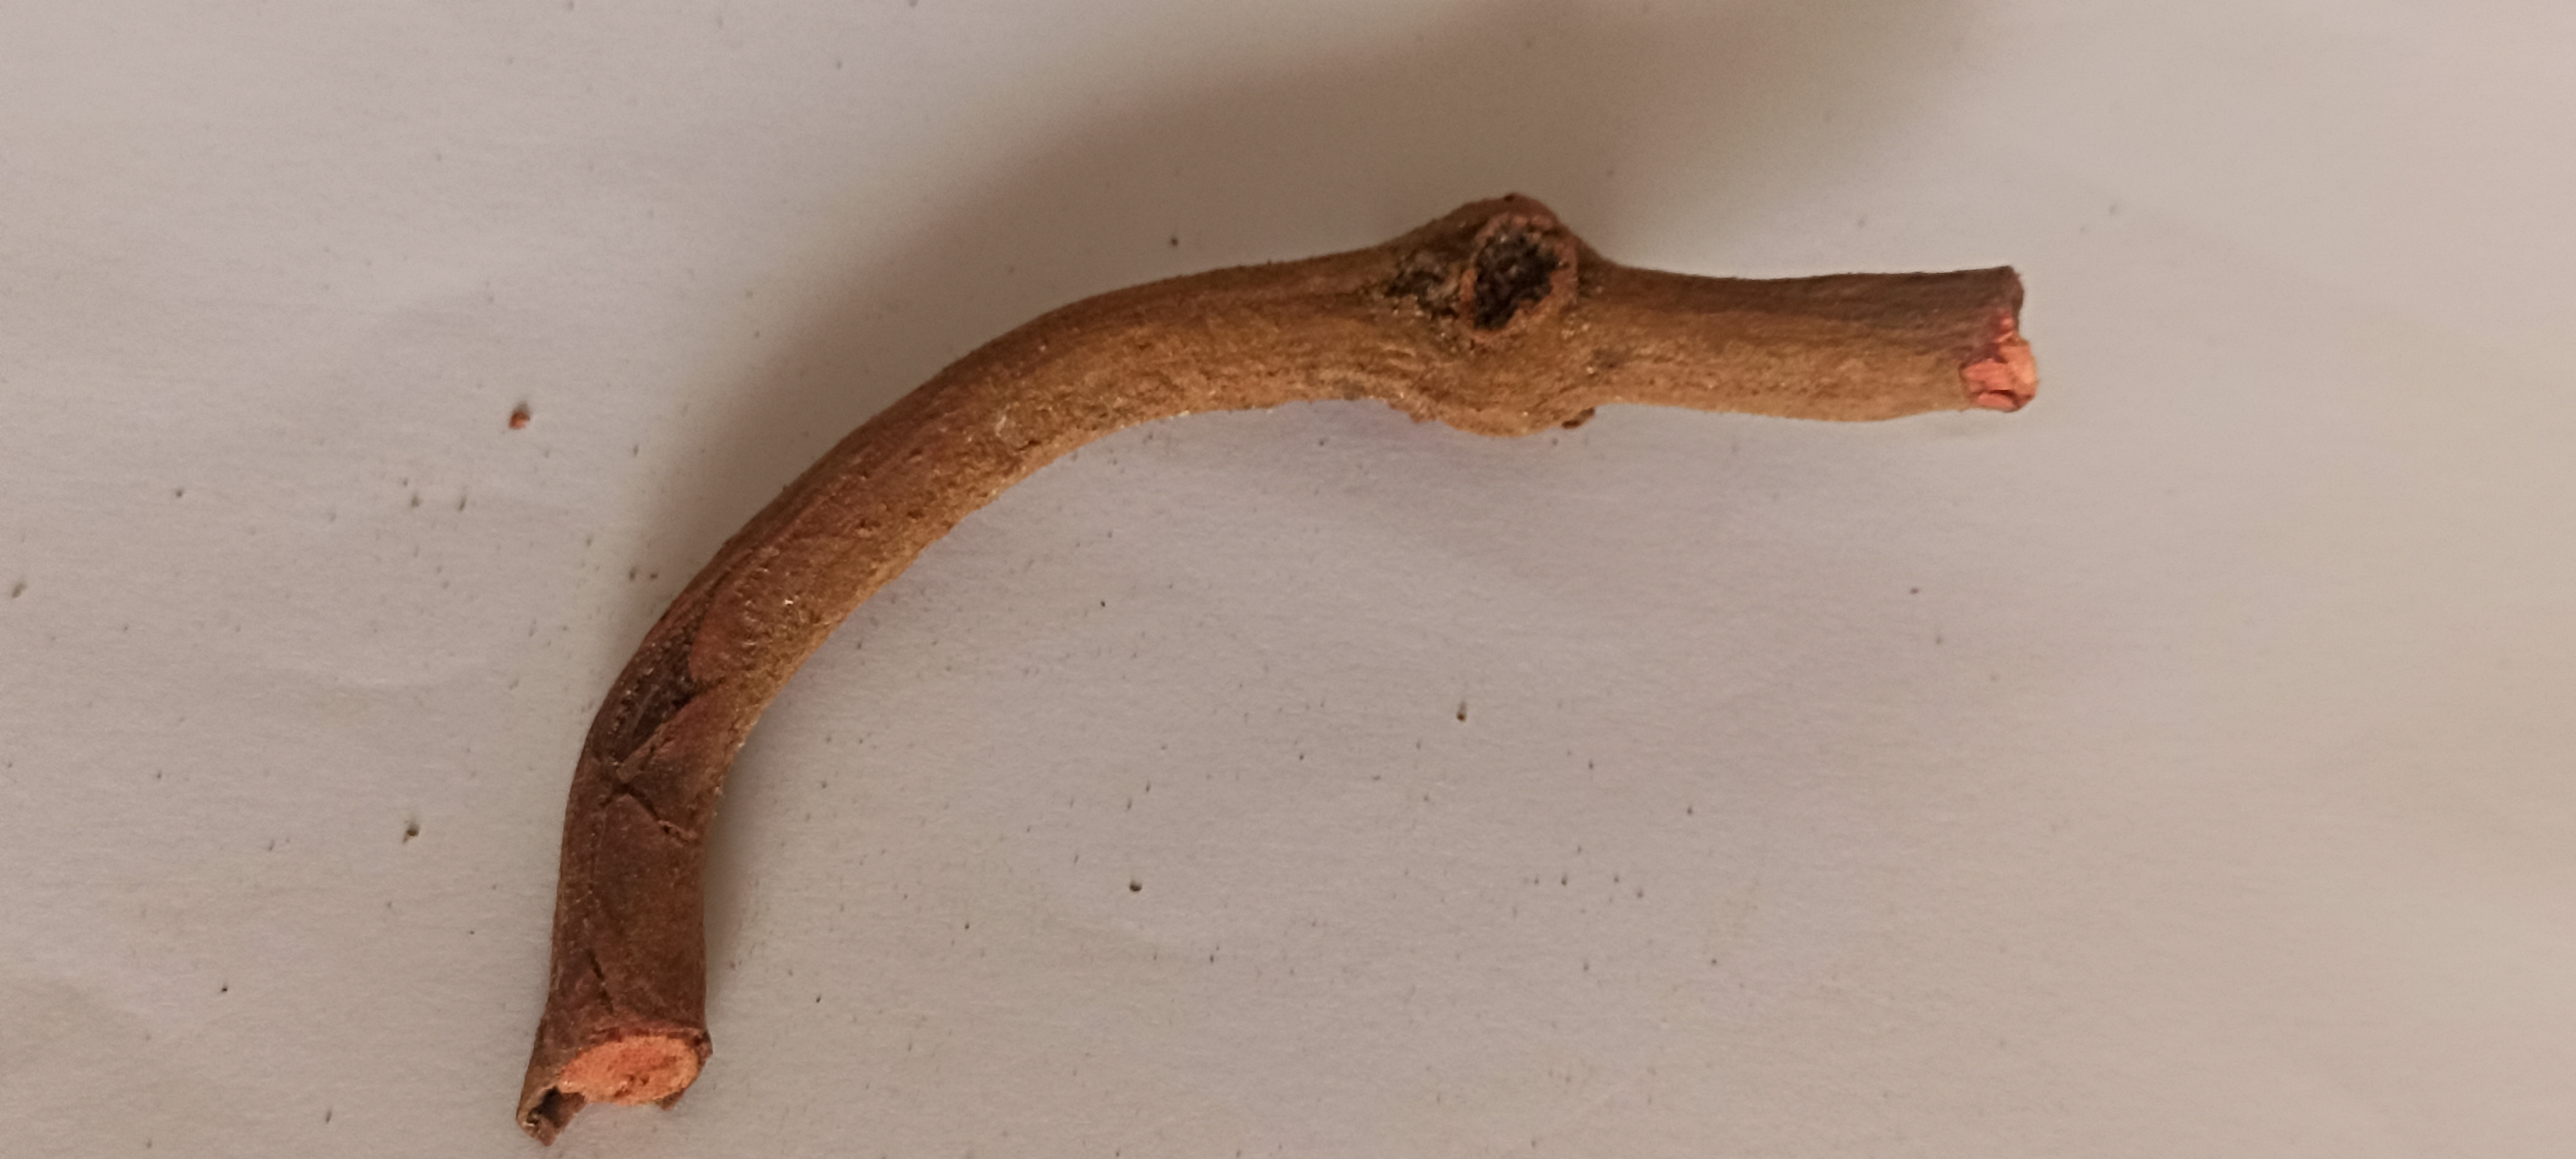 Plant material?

manjistha
